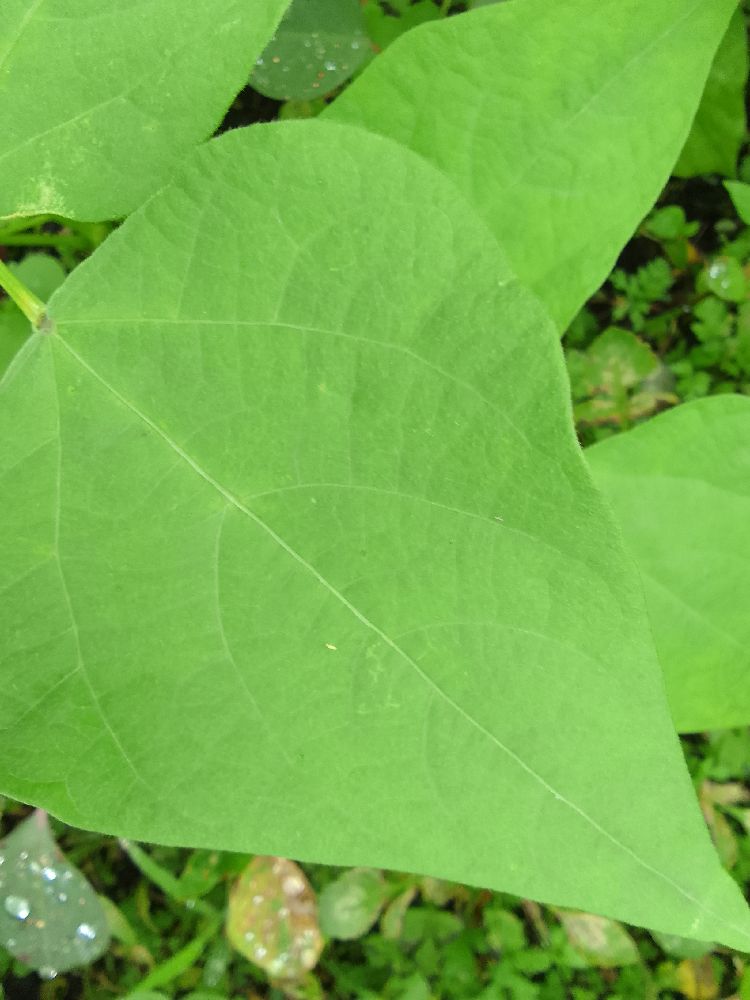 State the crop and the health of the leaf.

common bean, healthy
